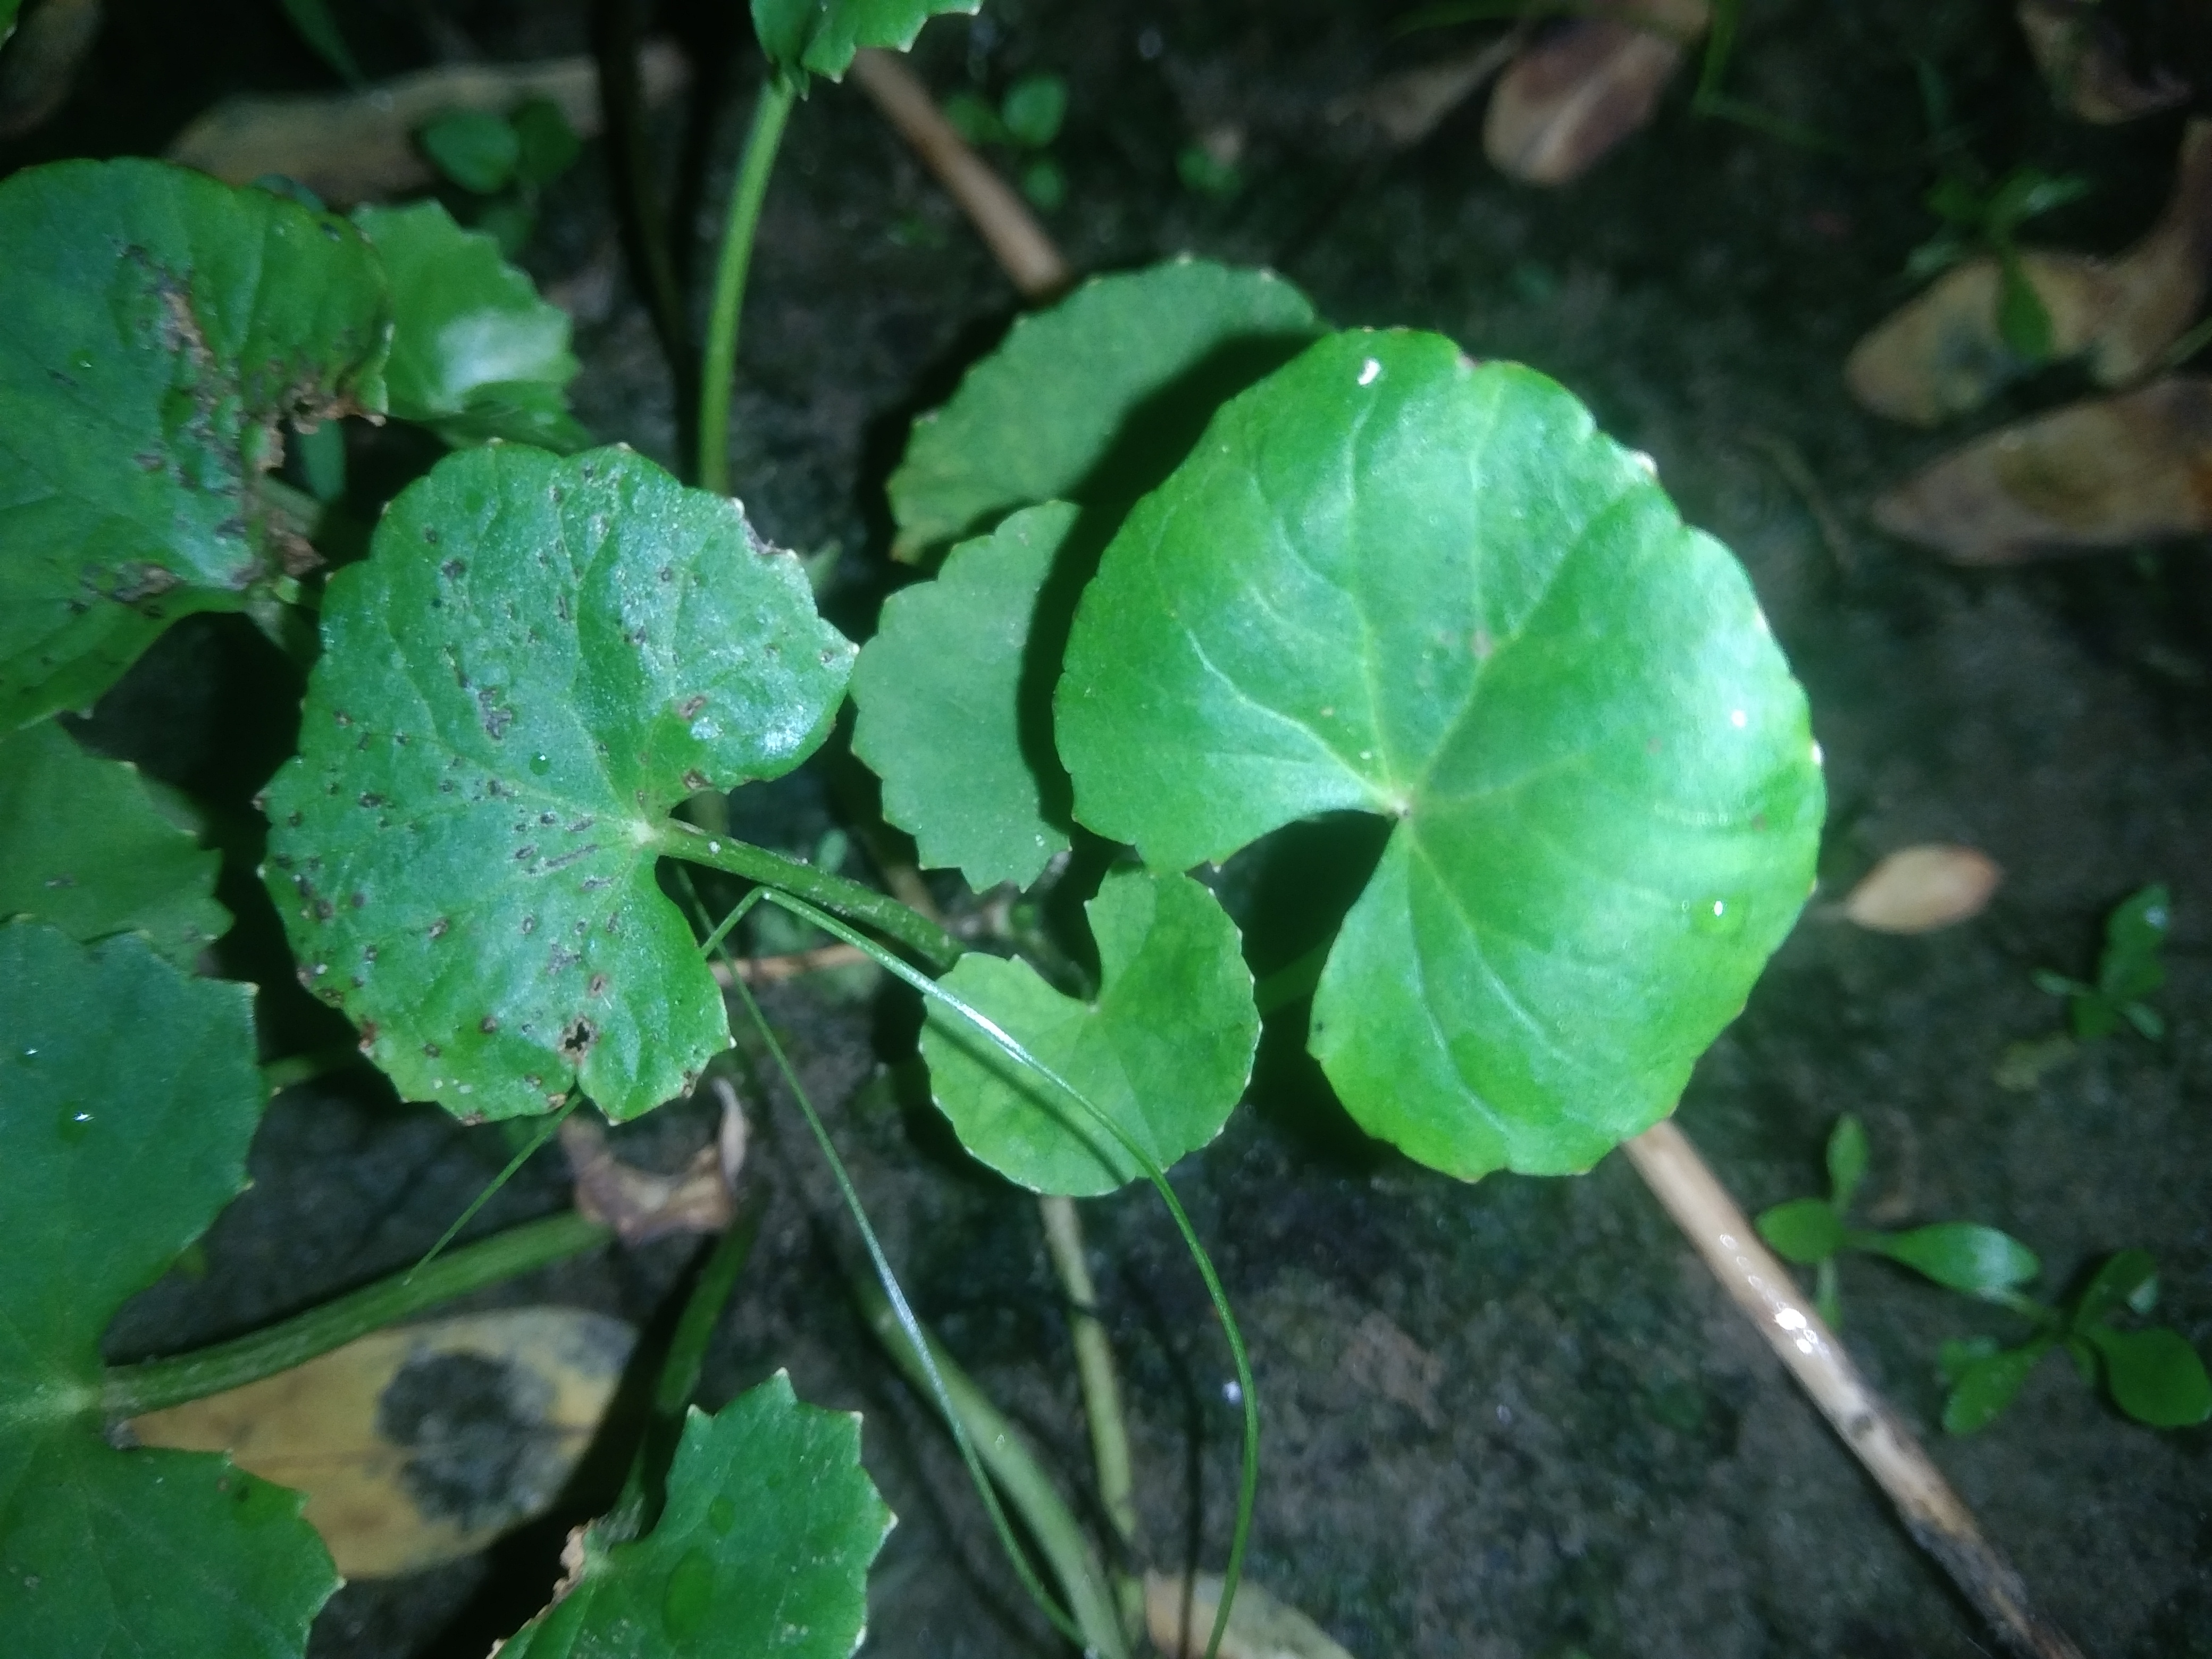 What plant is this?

thankuni
